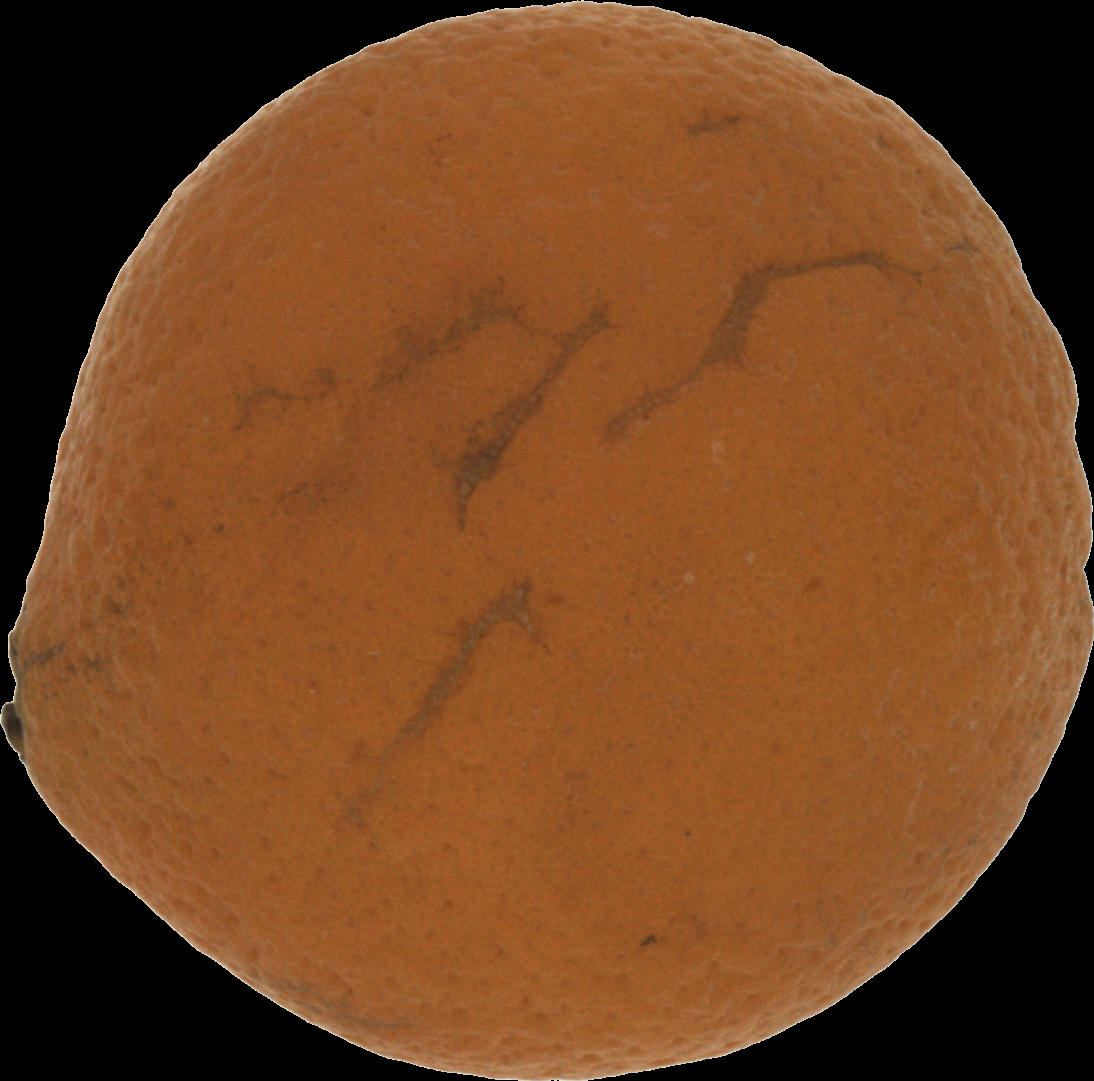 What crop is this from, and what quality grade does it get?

orange, bad
